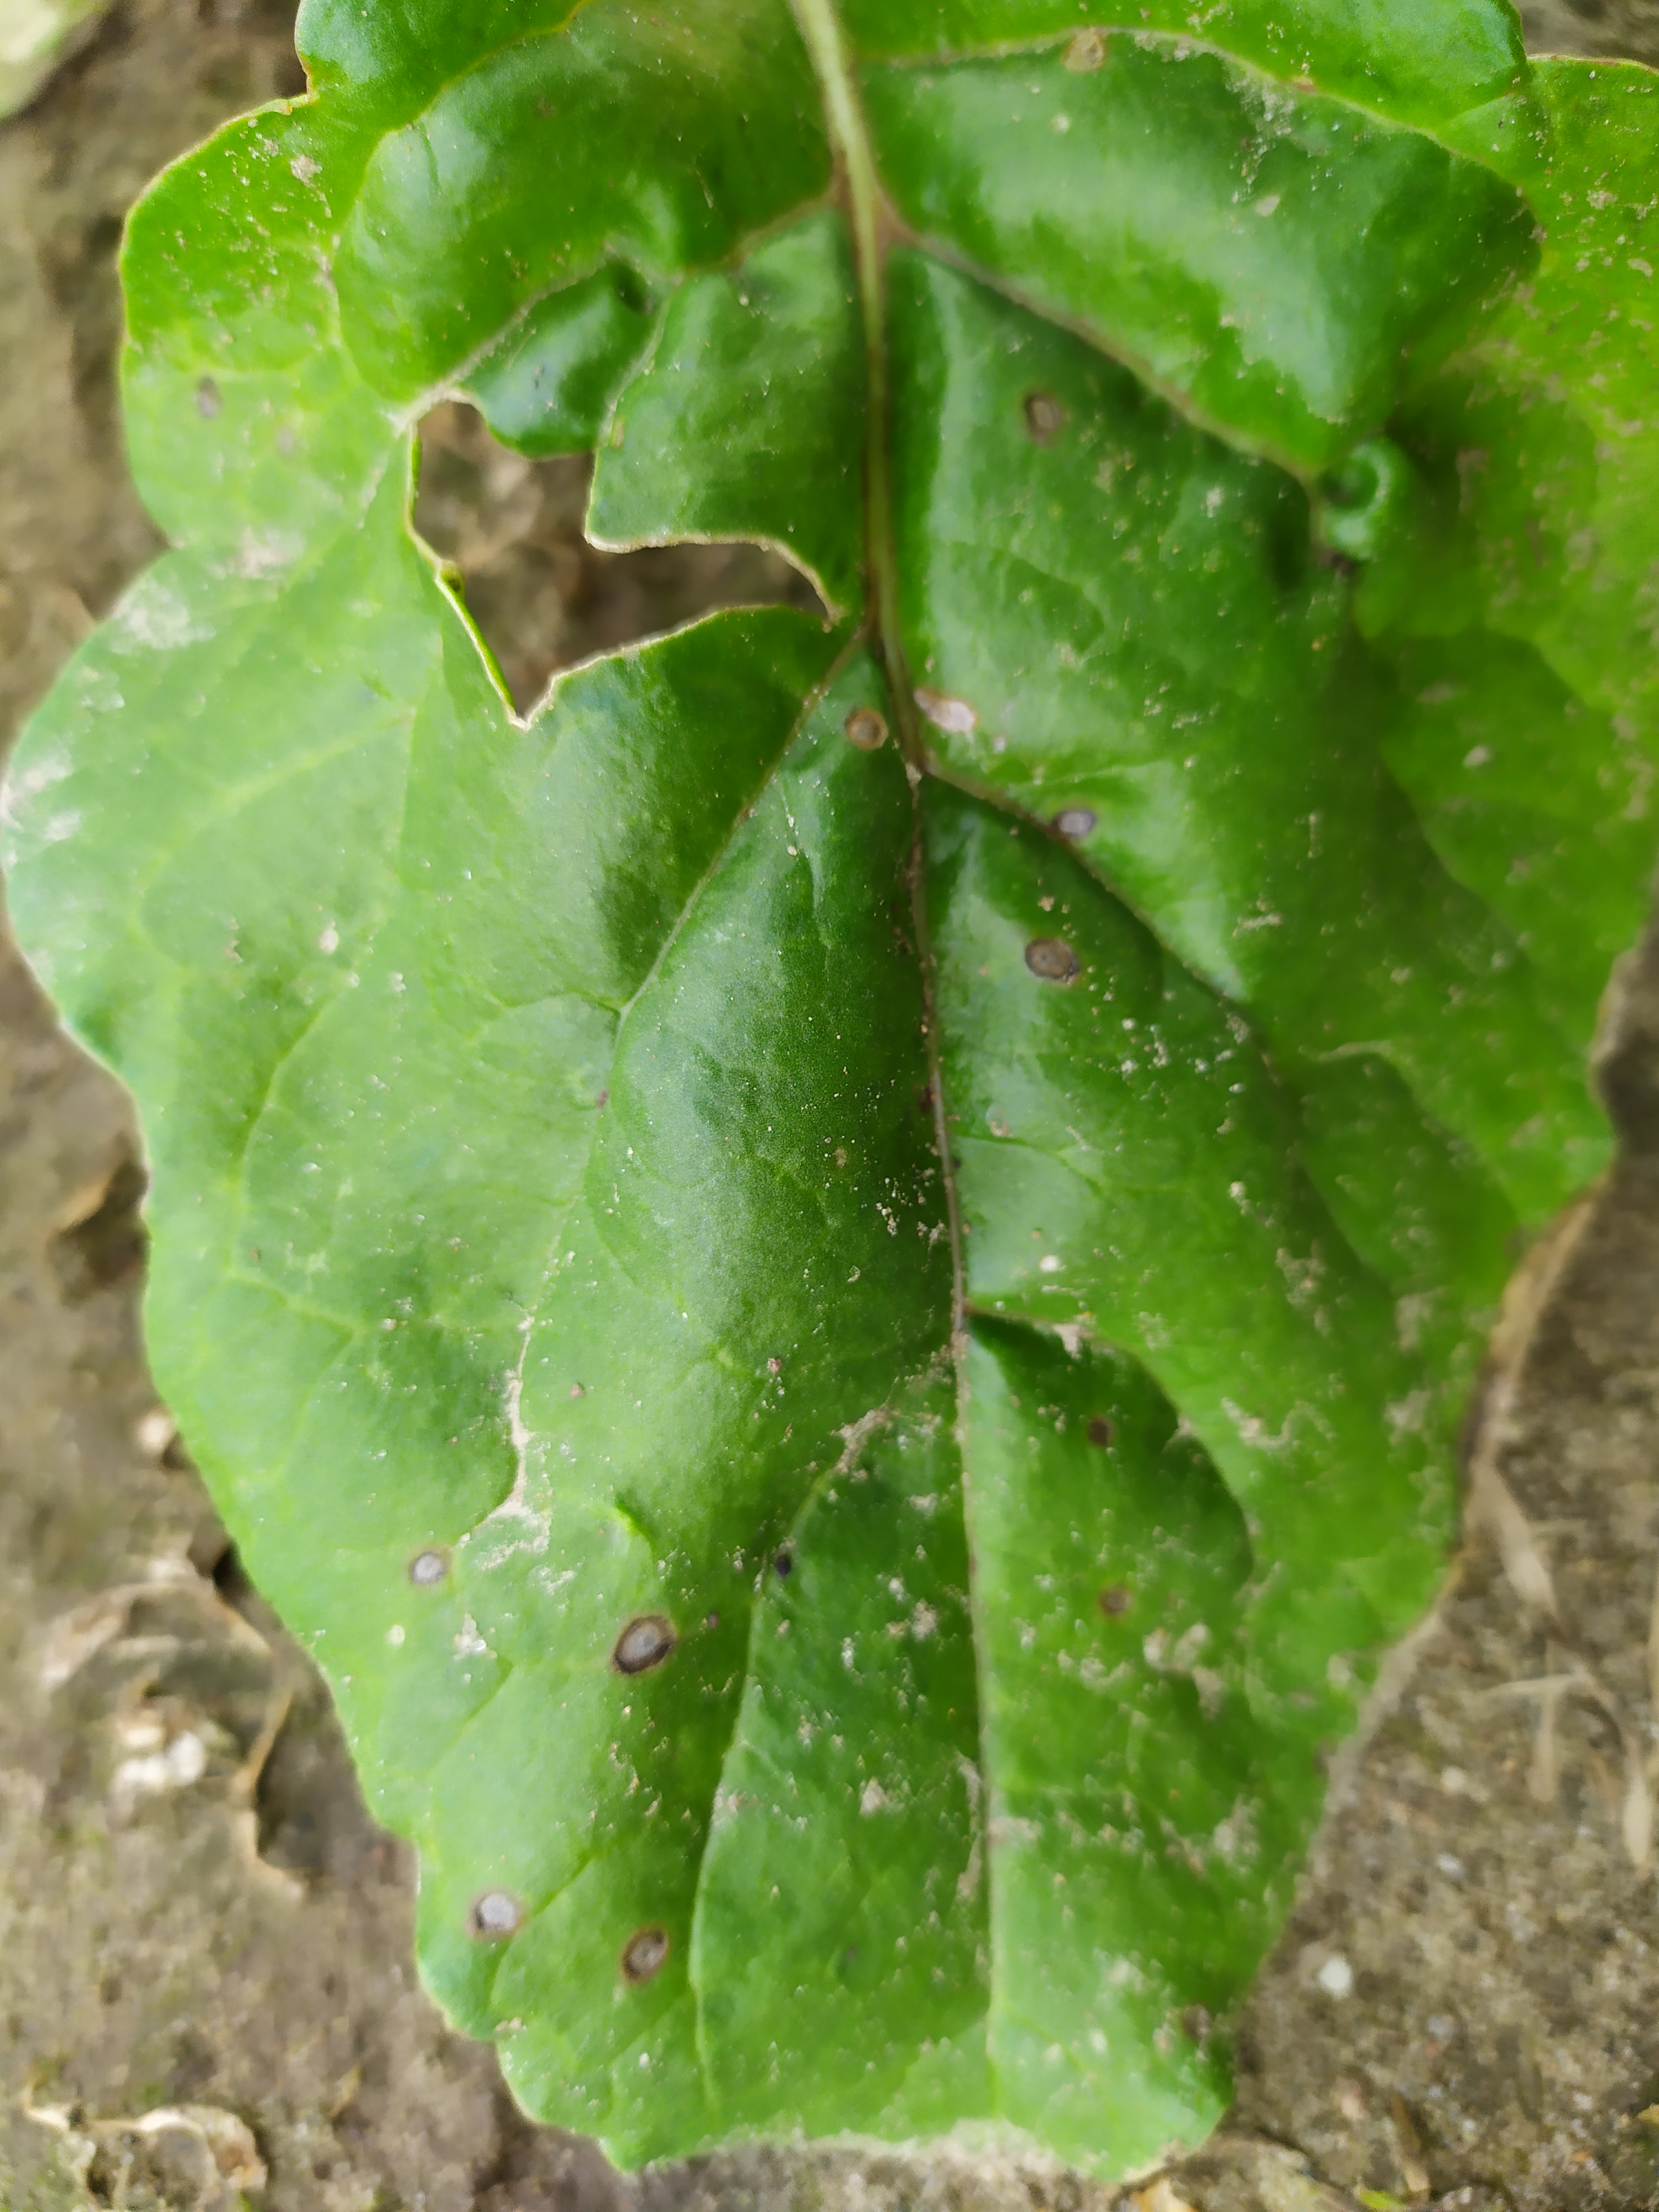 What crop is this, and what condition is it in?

beet, cercospora
